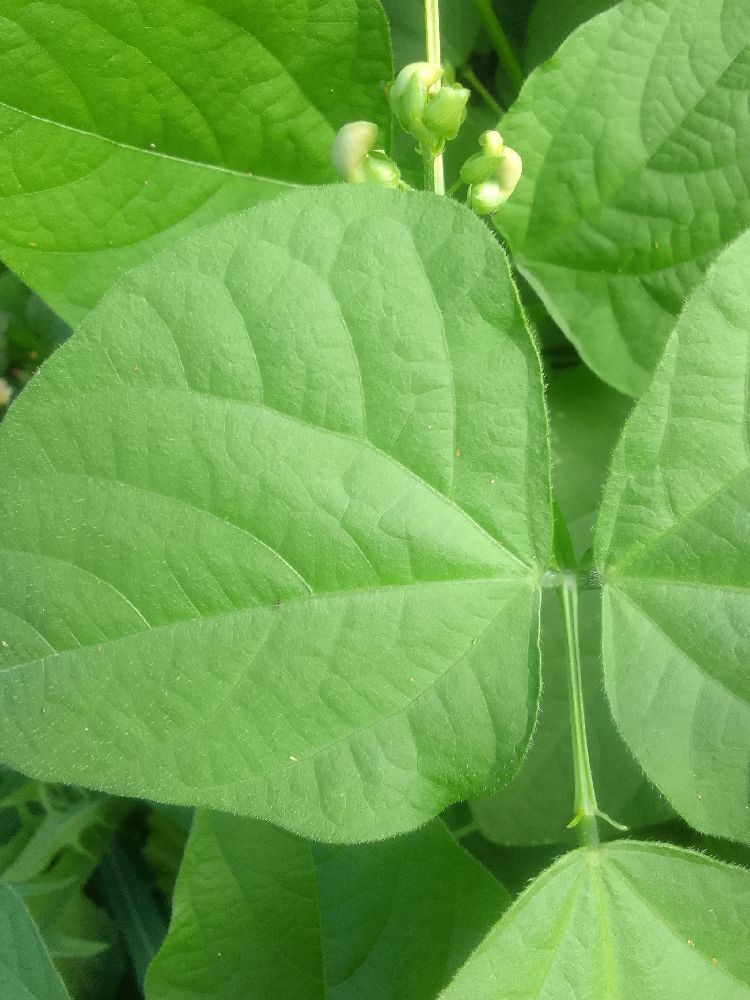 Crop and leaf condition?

common bean, healthy
